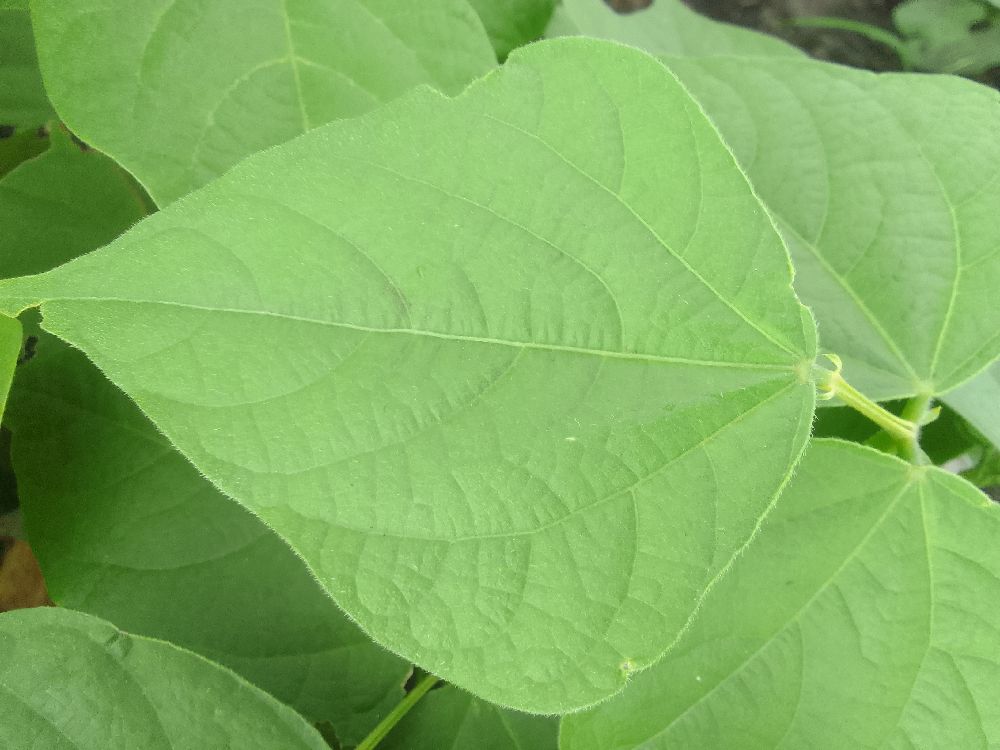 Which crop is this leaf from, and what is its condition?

common bean, healthy
